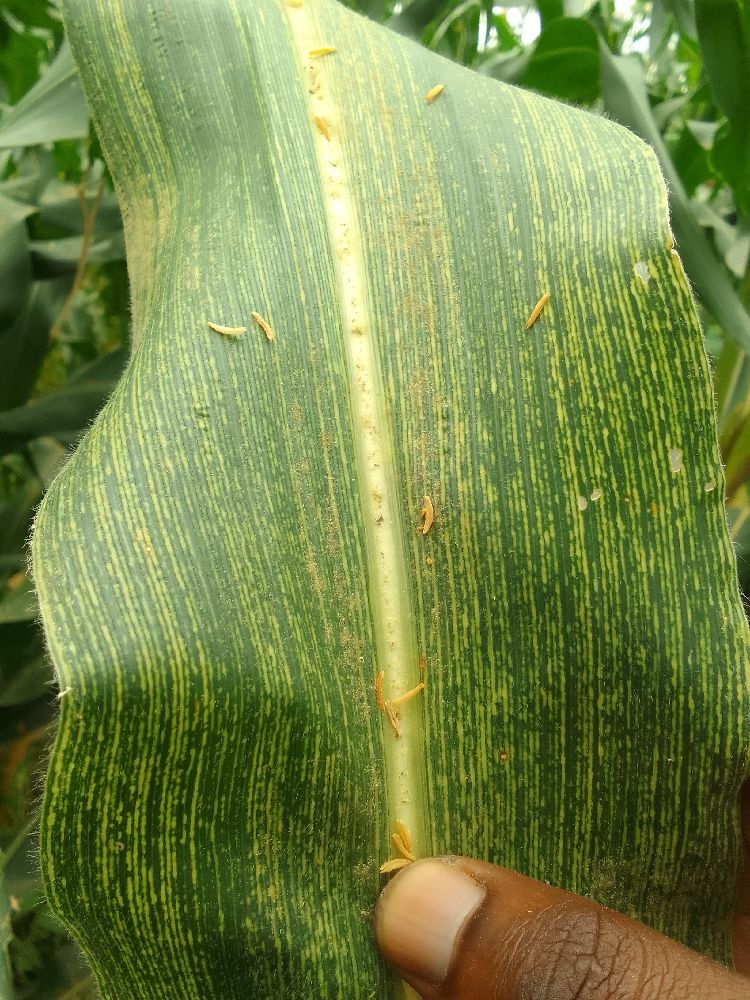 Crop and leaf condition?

maize, maize streak virus
